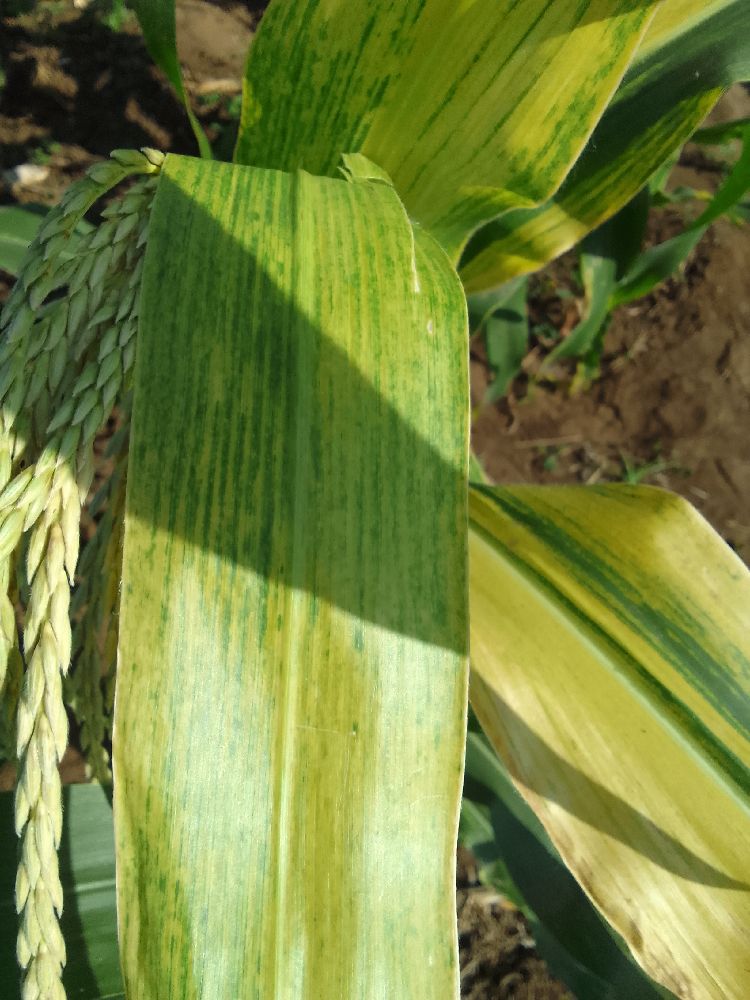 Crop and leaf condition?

maize, maize lethal necrosis
